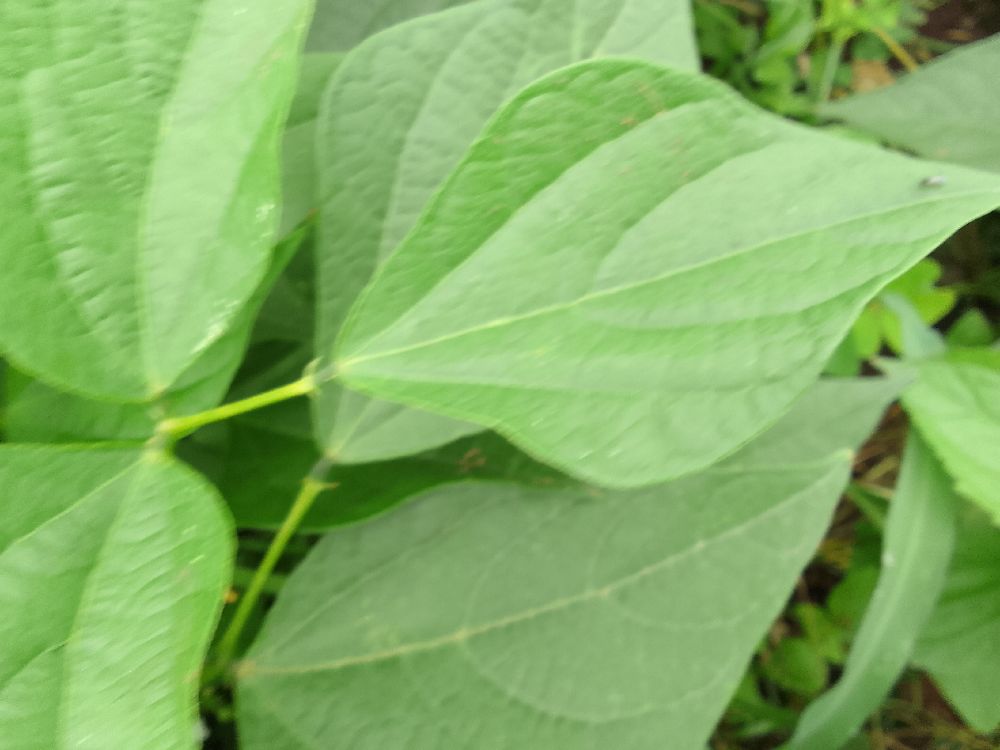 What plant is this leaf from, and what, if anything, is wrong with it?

common bean, healthy
